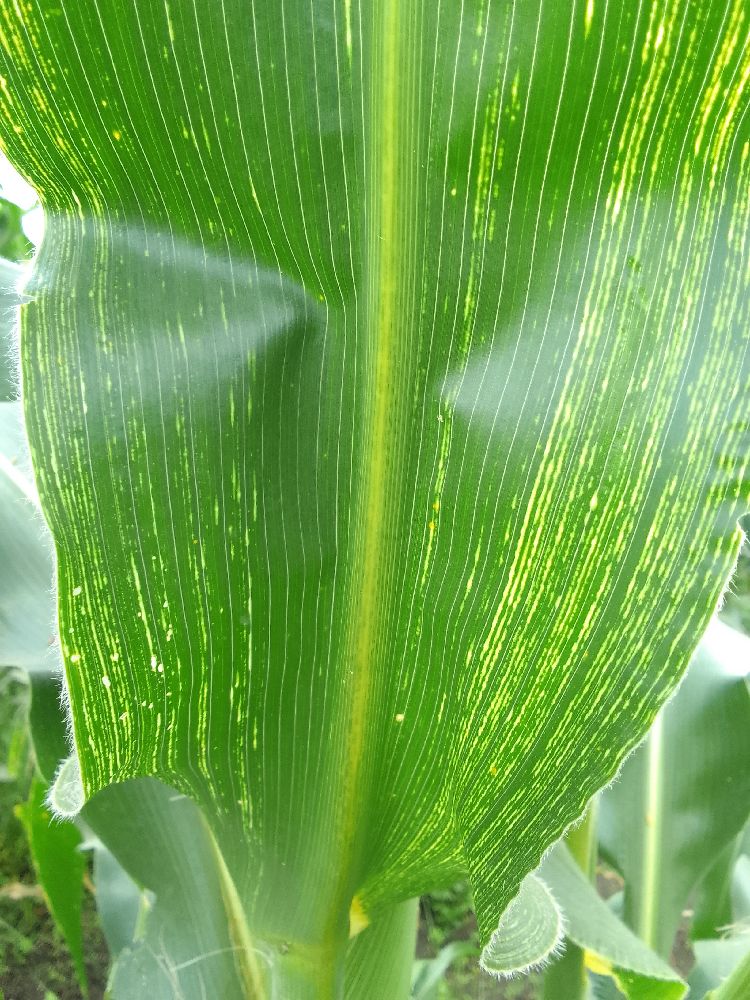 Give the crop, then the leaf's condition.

maize, maize streak virus
